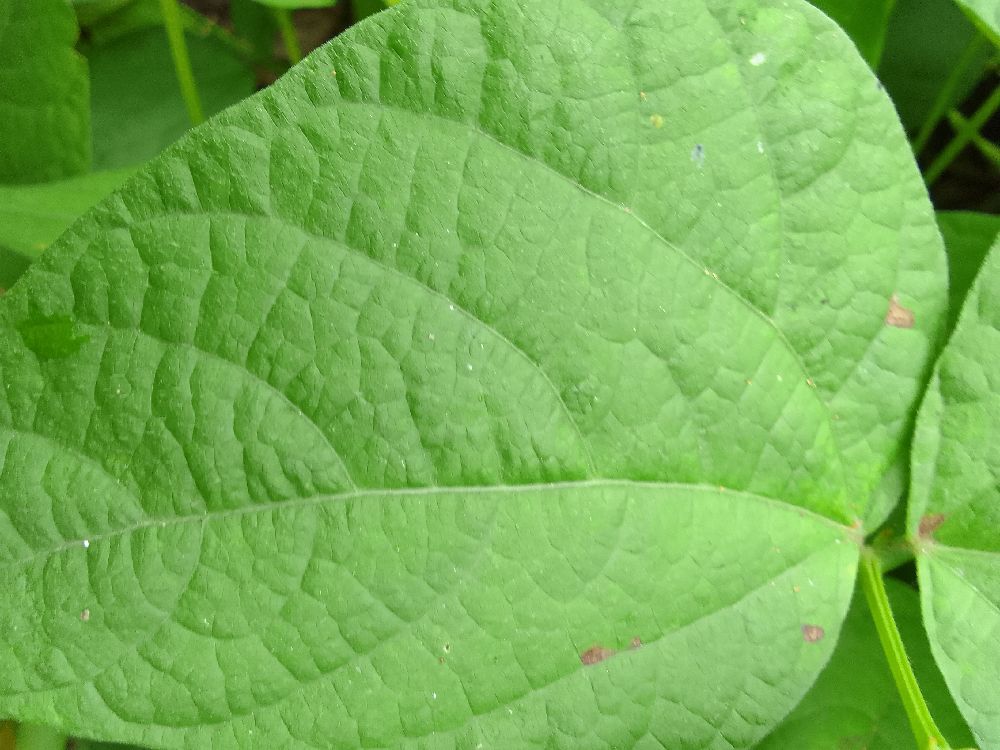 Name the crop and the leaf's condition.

common bean, healthy
